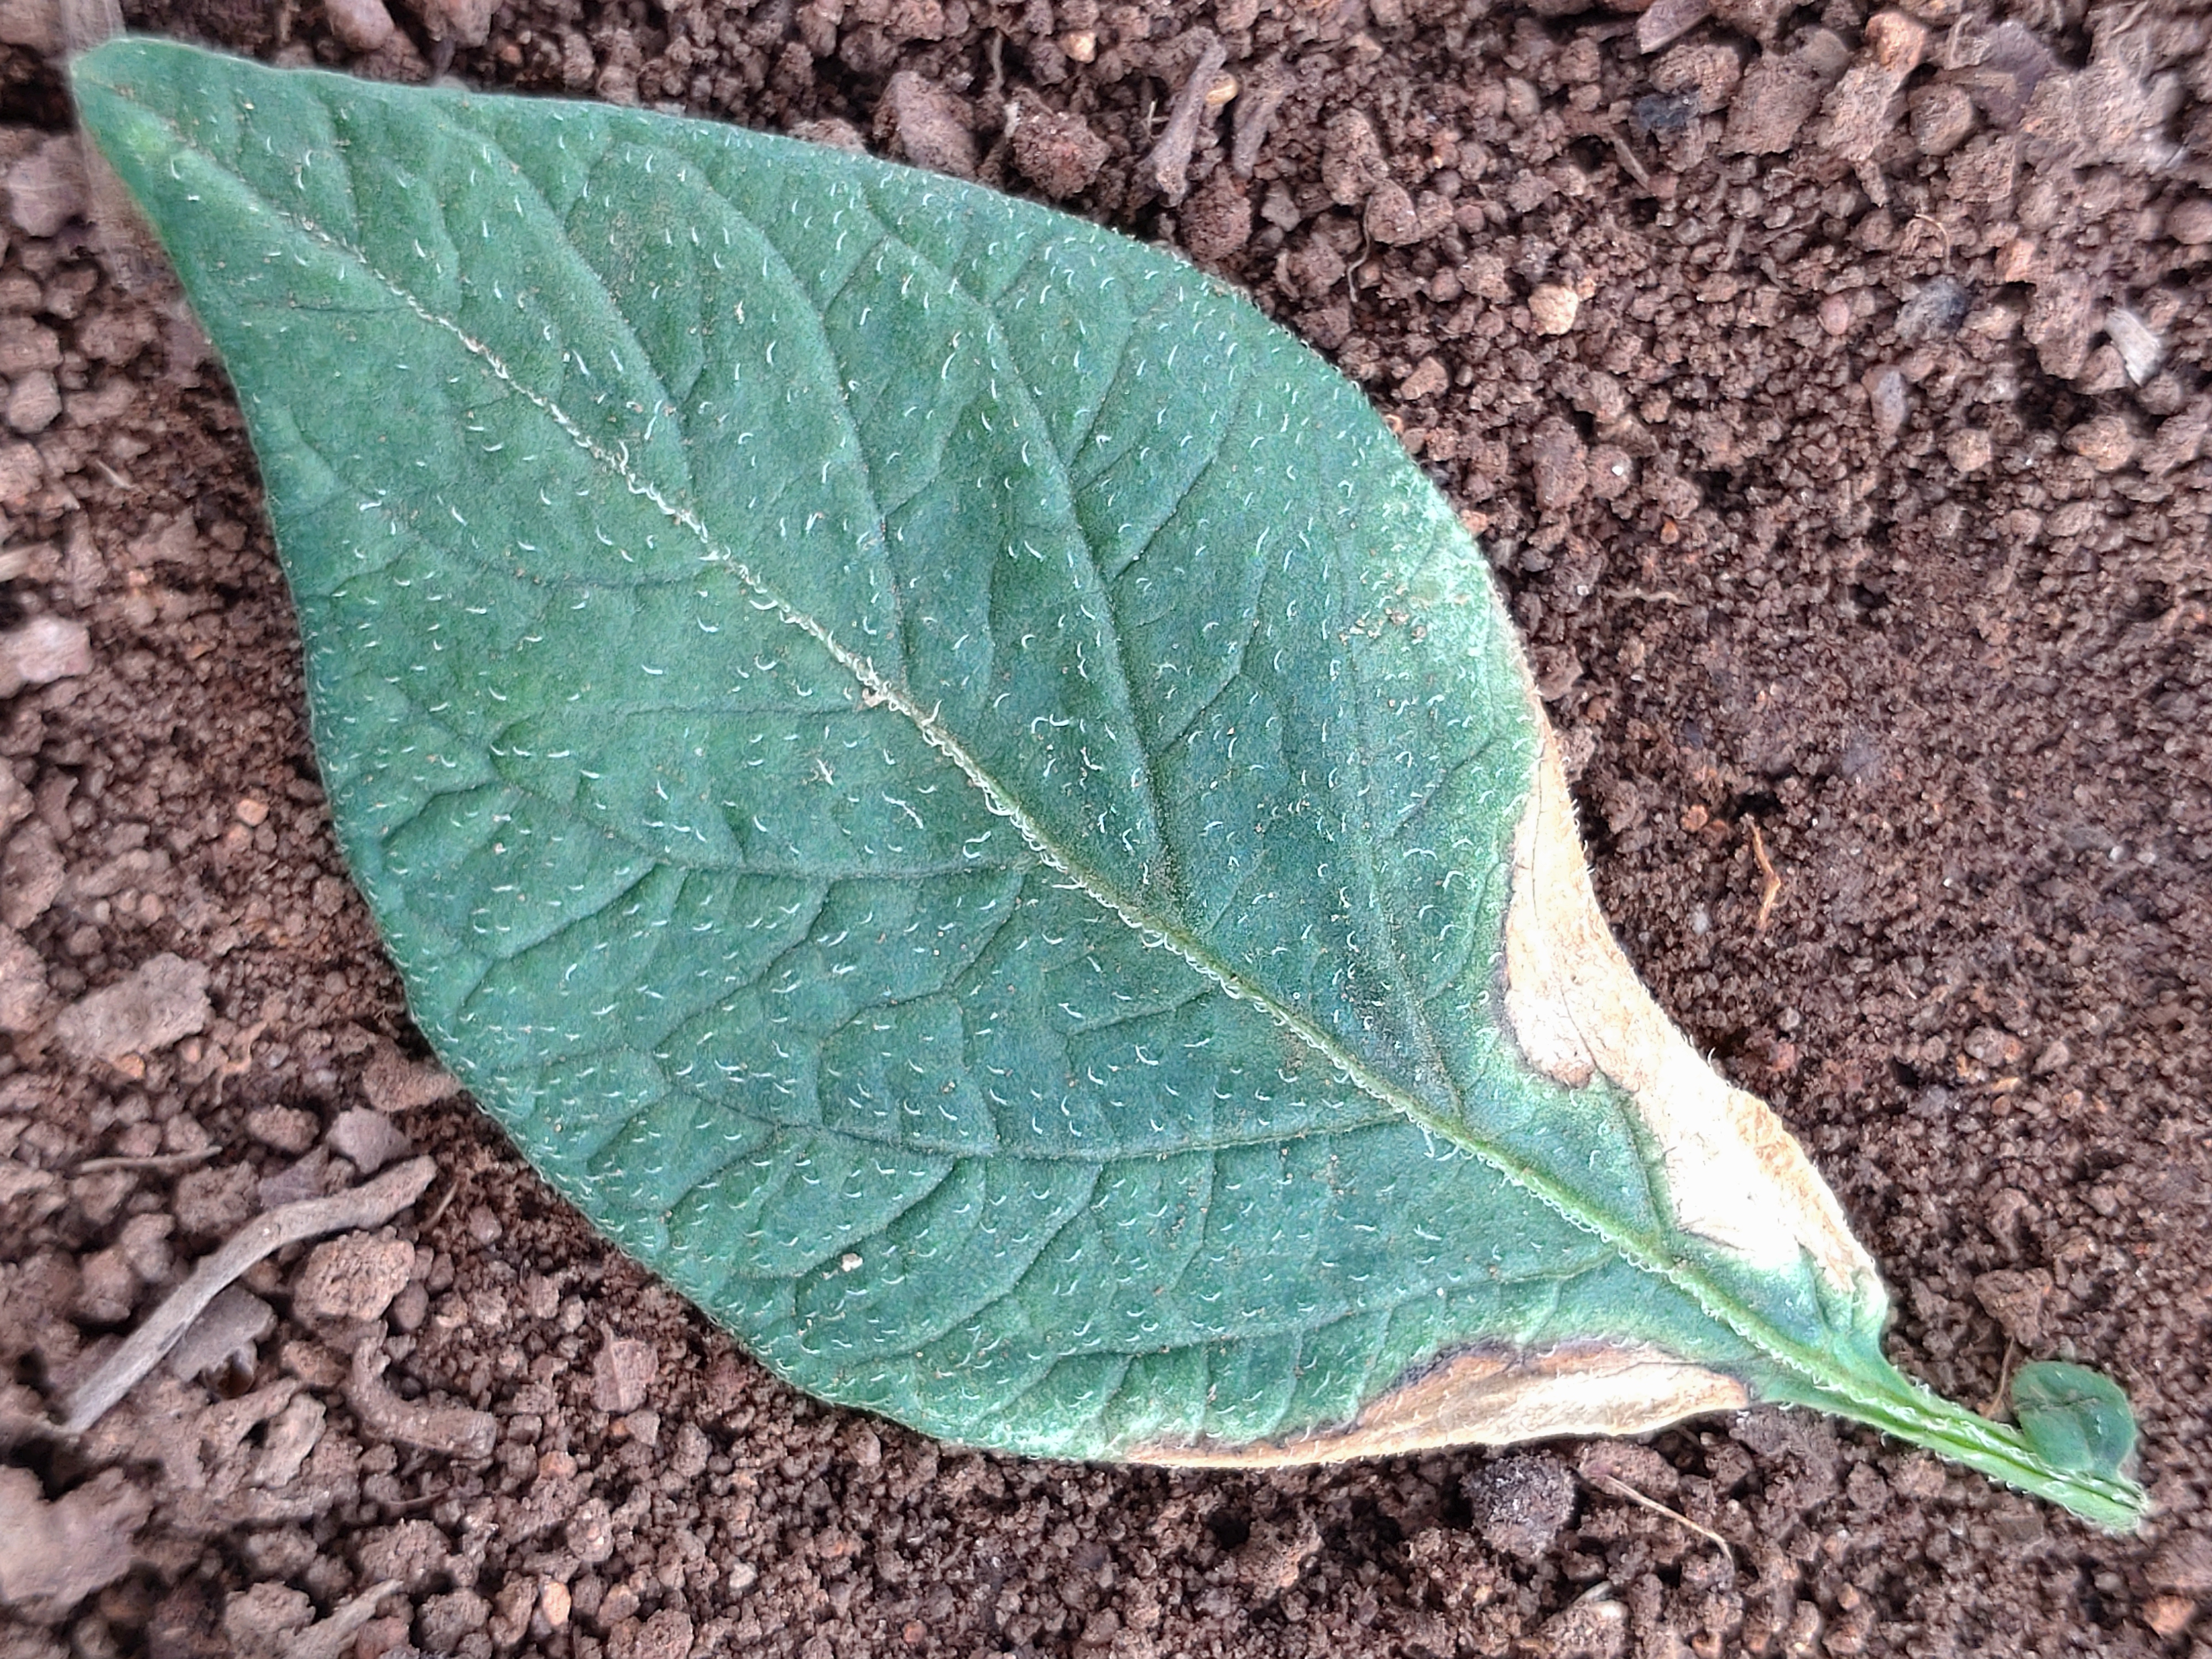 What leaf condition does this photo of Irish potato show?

early blight
